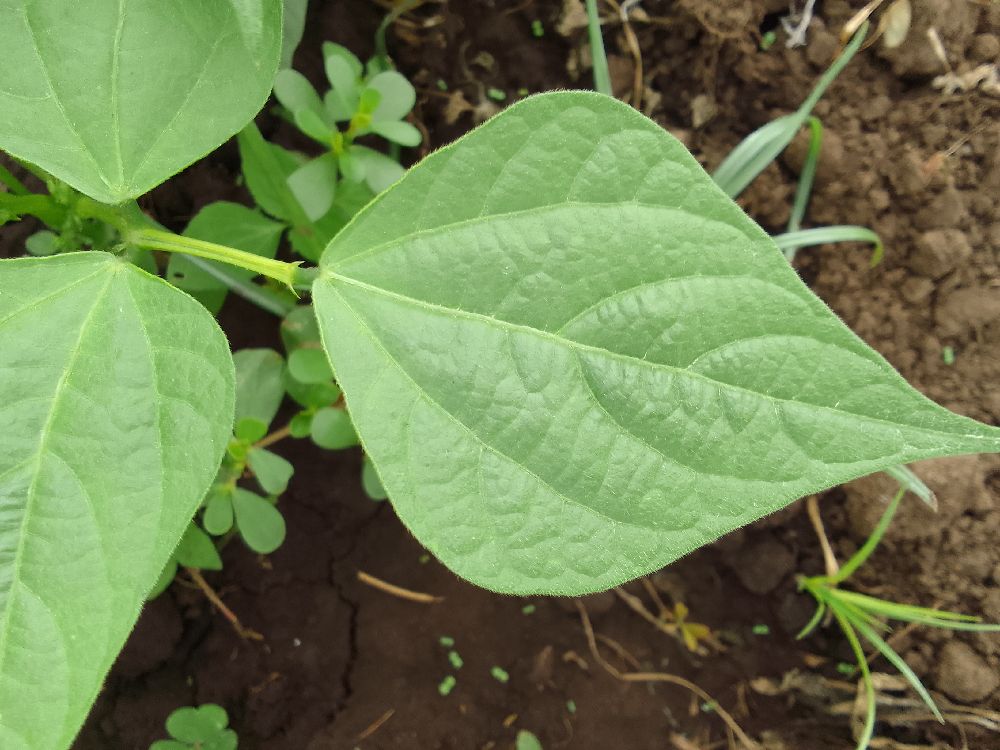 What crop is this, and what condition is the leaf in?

common bean, healthy
